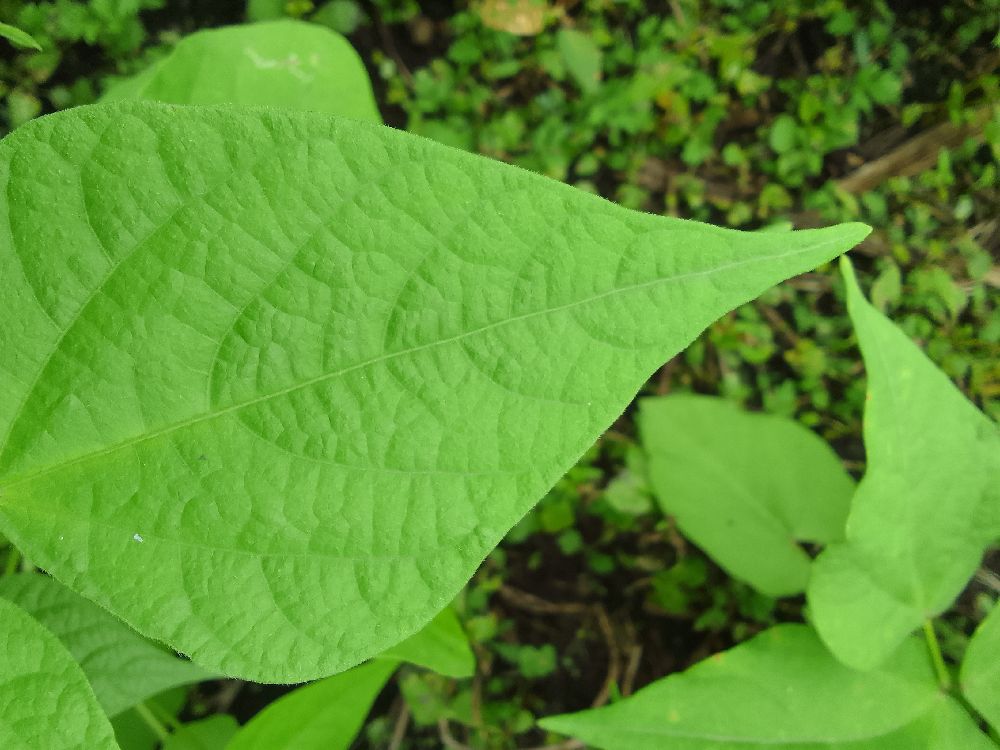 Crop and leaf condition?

common bean, healthy
